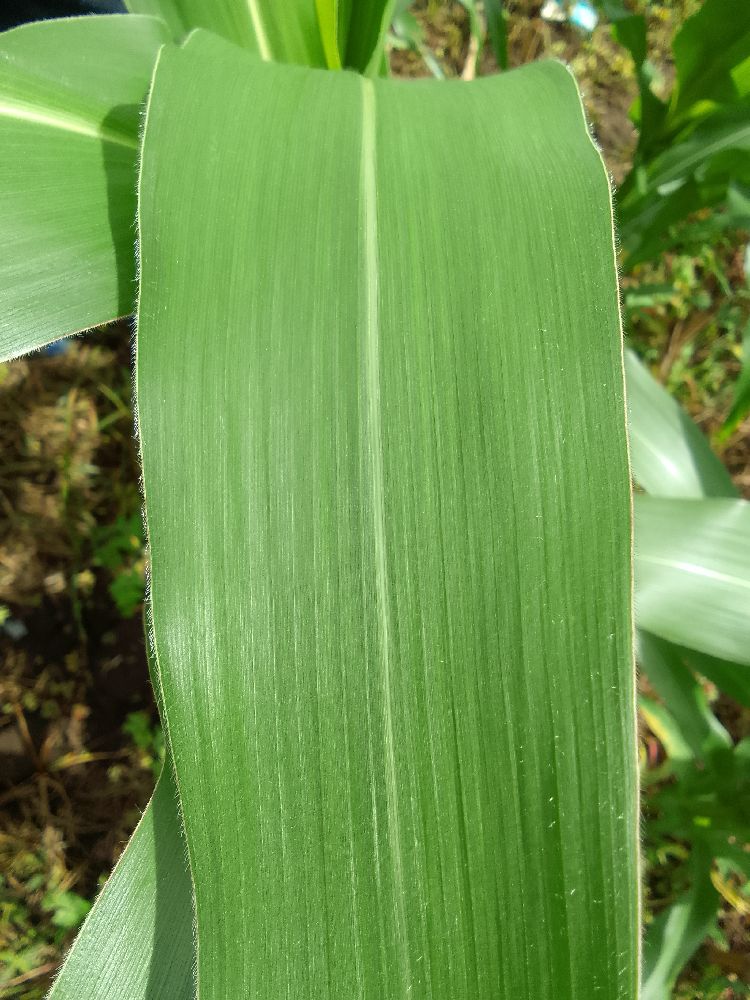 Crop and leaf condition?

maize, healthy
